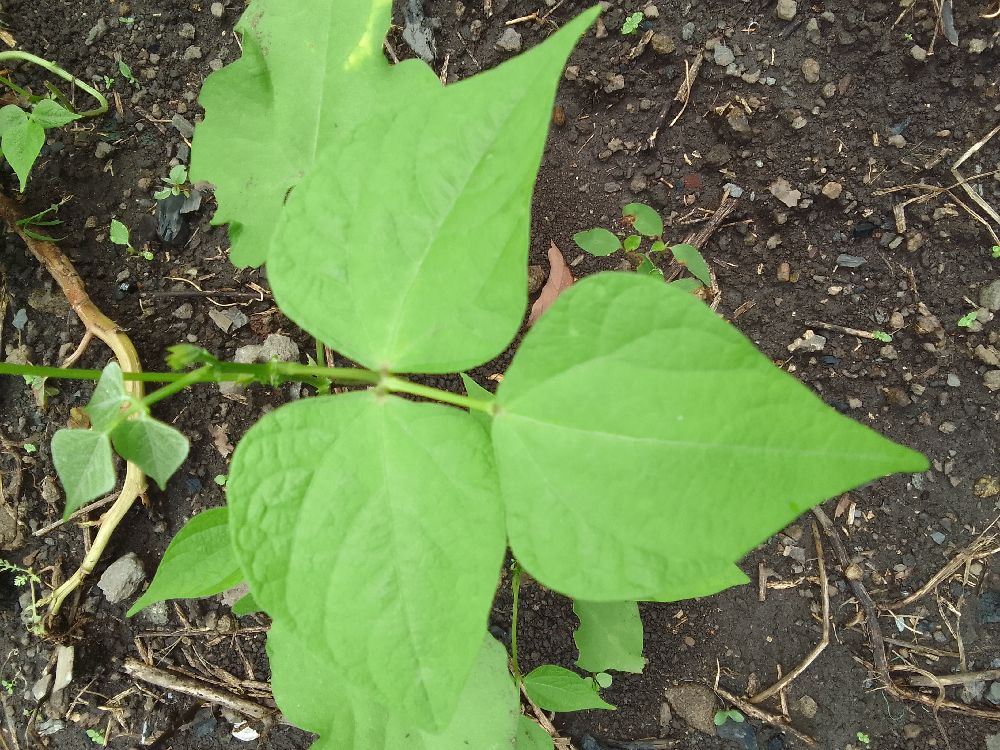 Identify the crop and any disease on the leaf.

common bean, healthy
